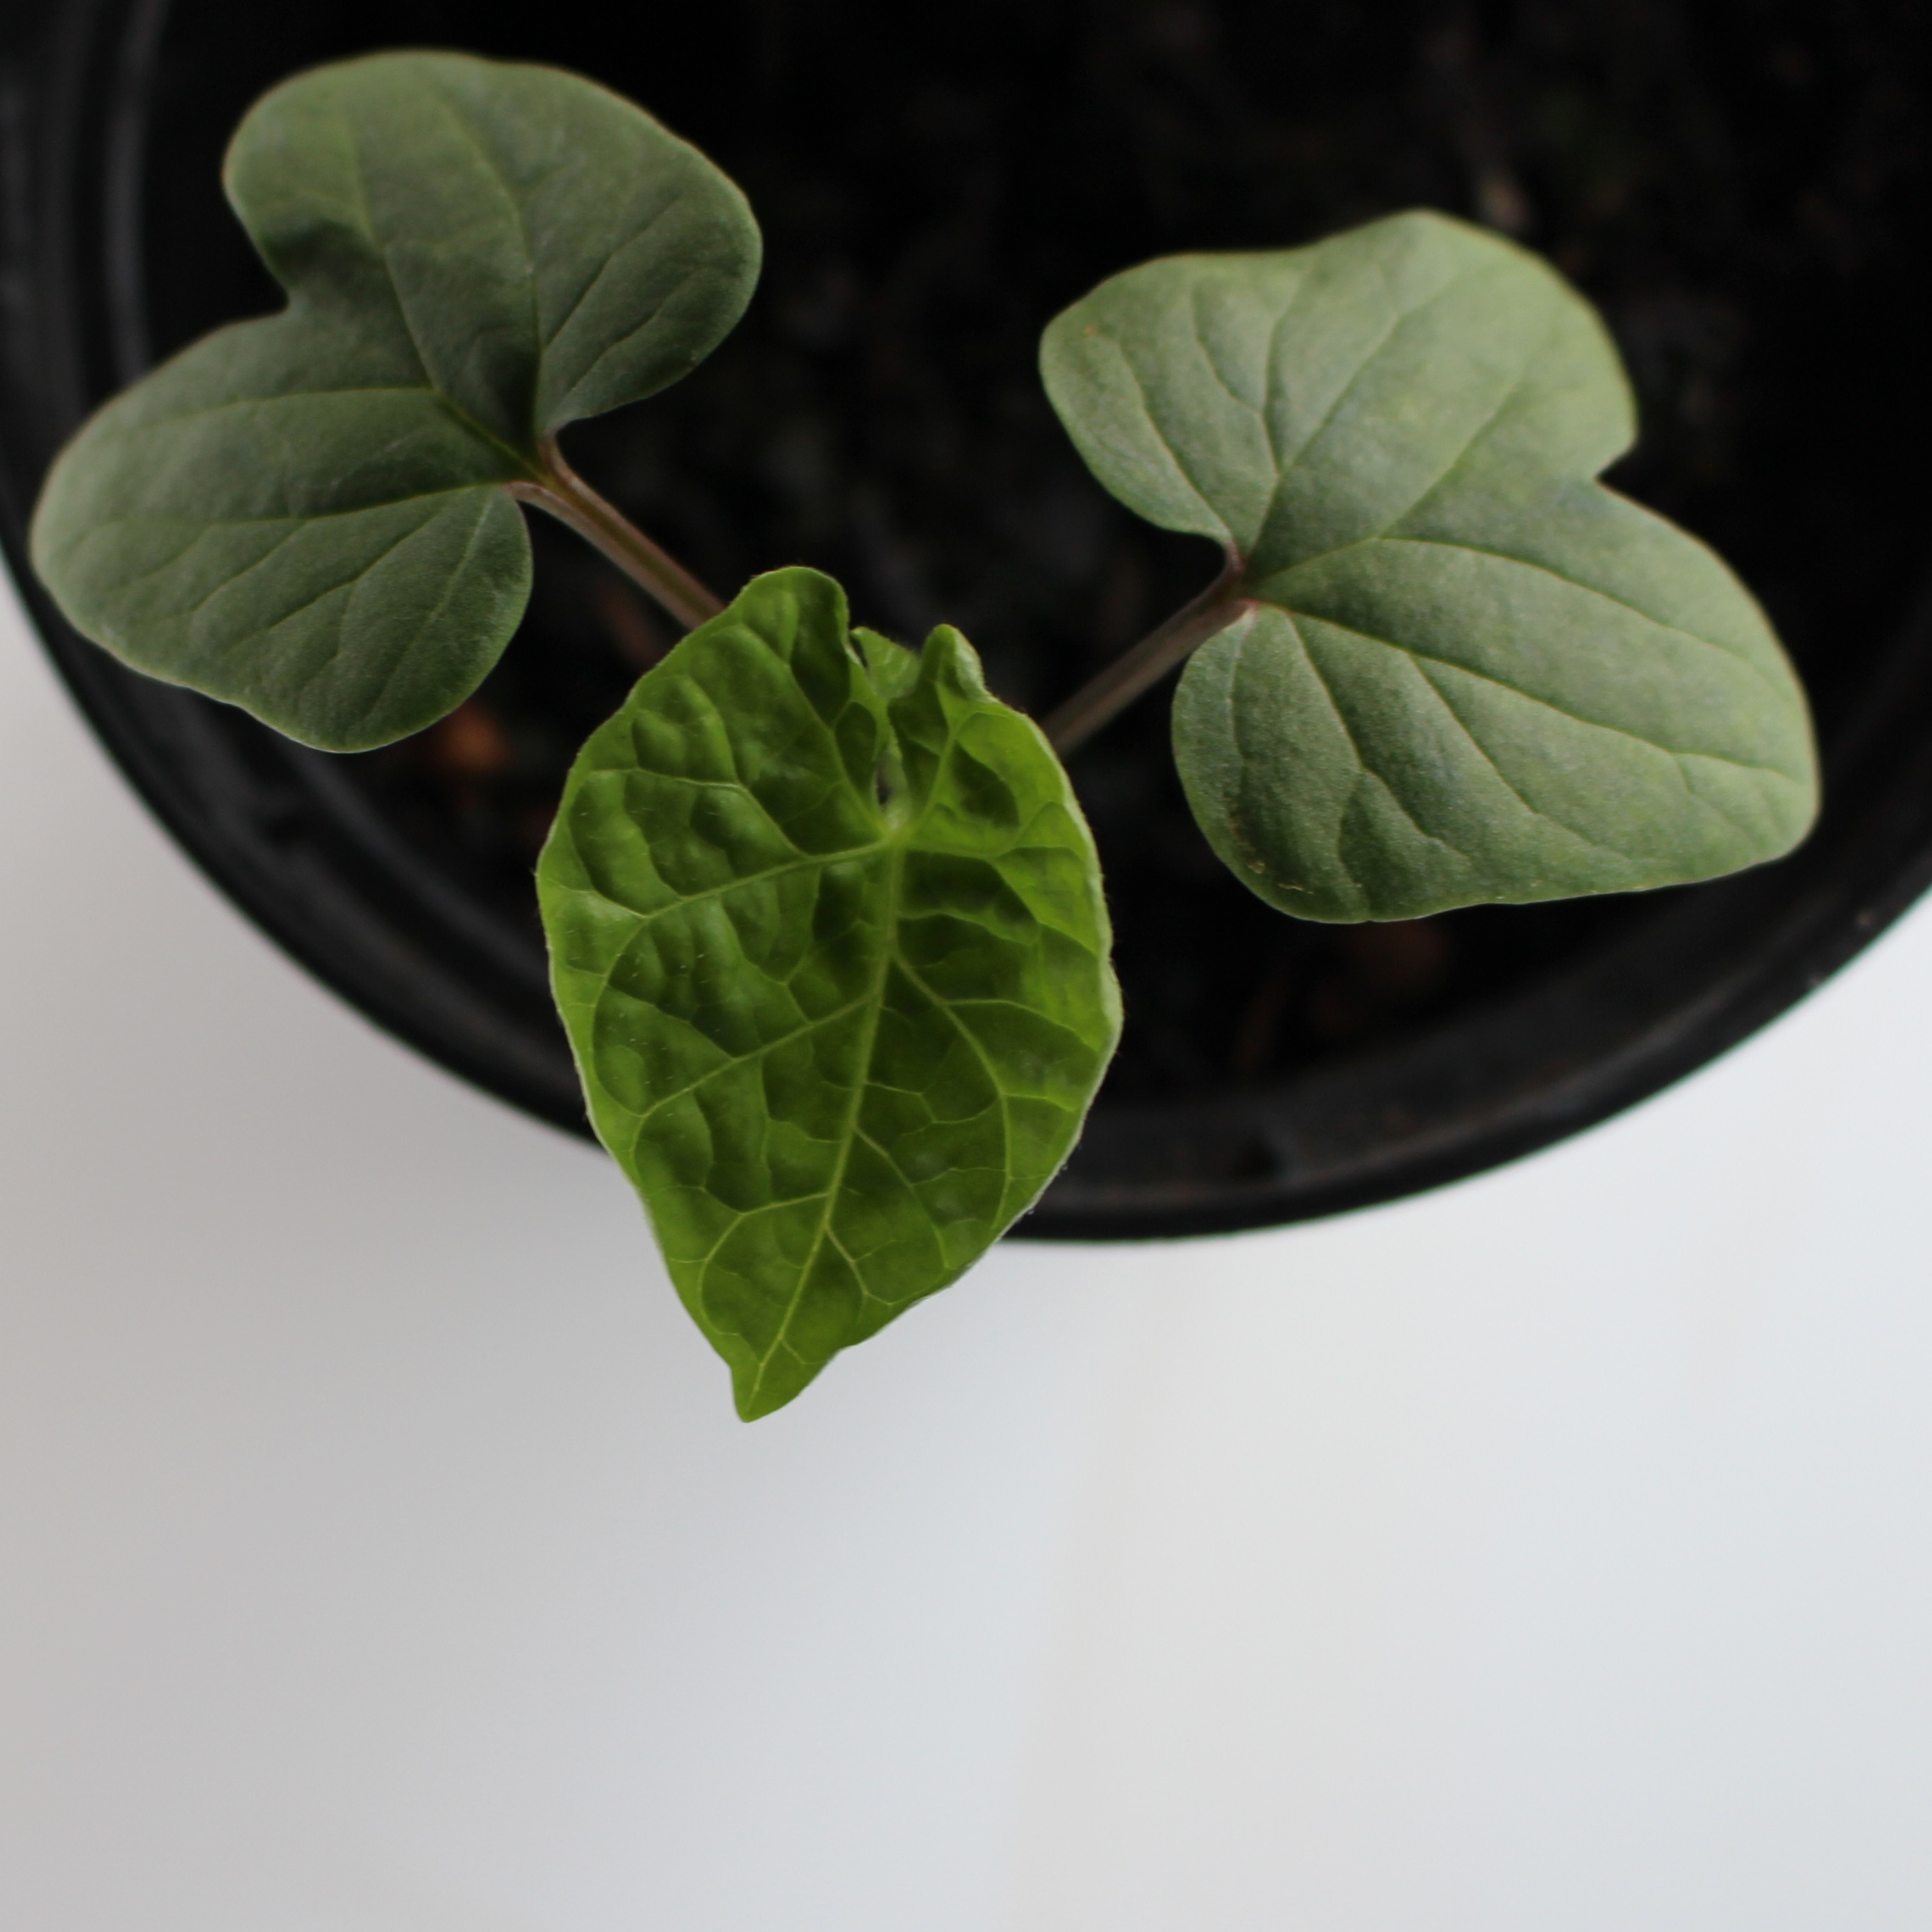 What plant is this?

Convolvulus arvensis
